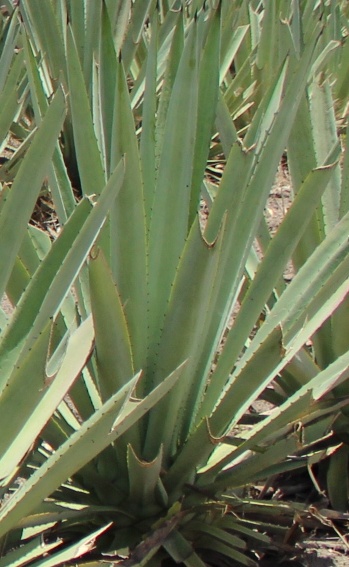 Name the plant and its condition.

agave, healthy
